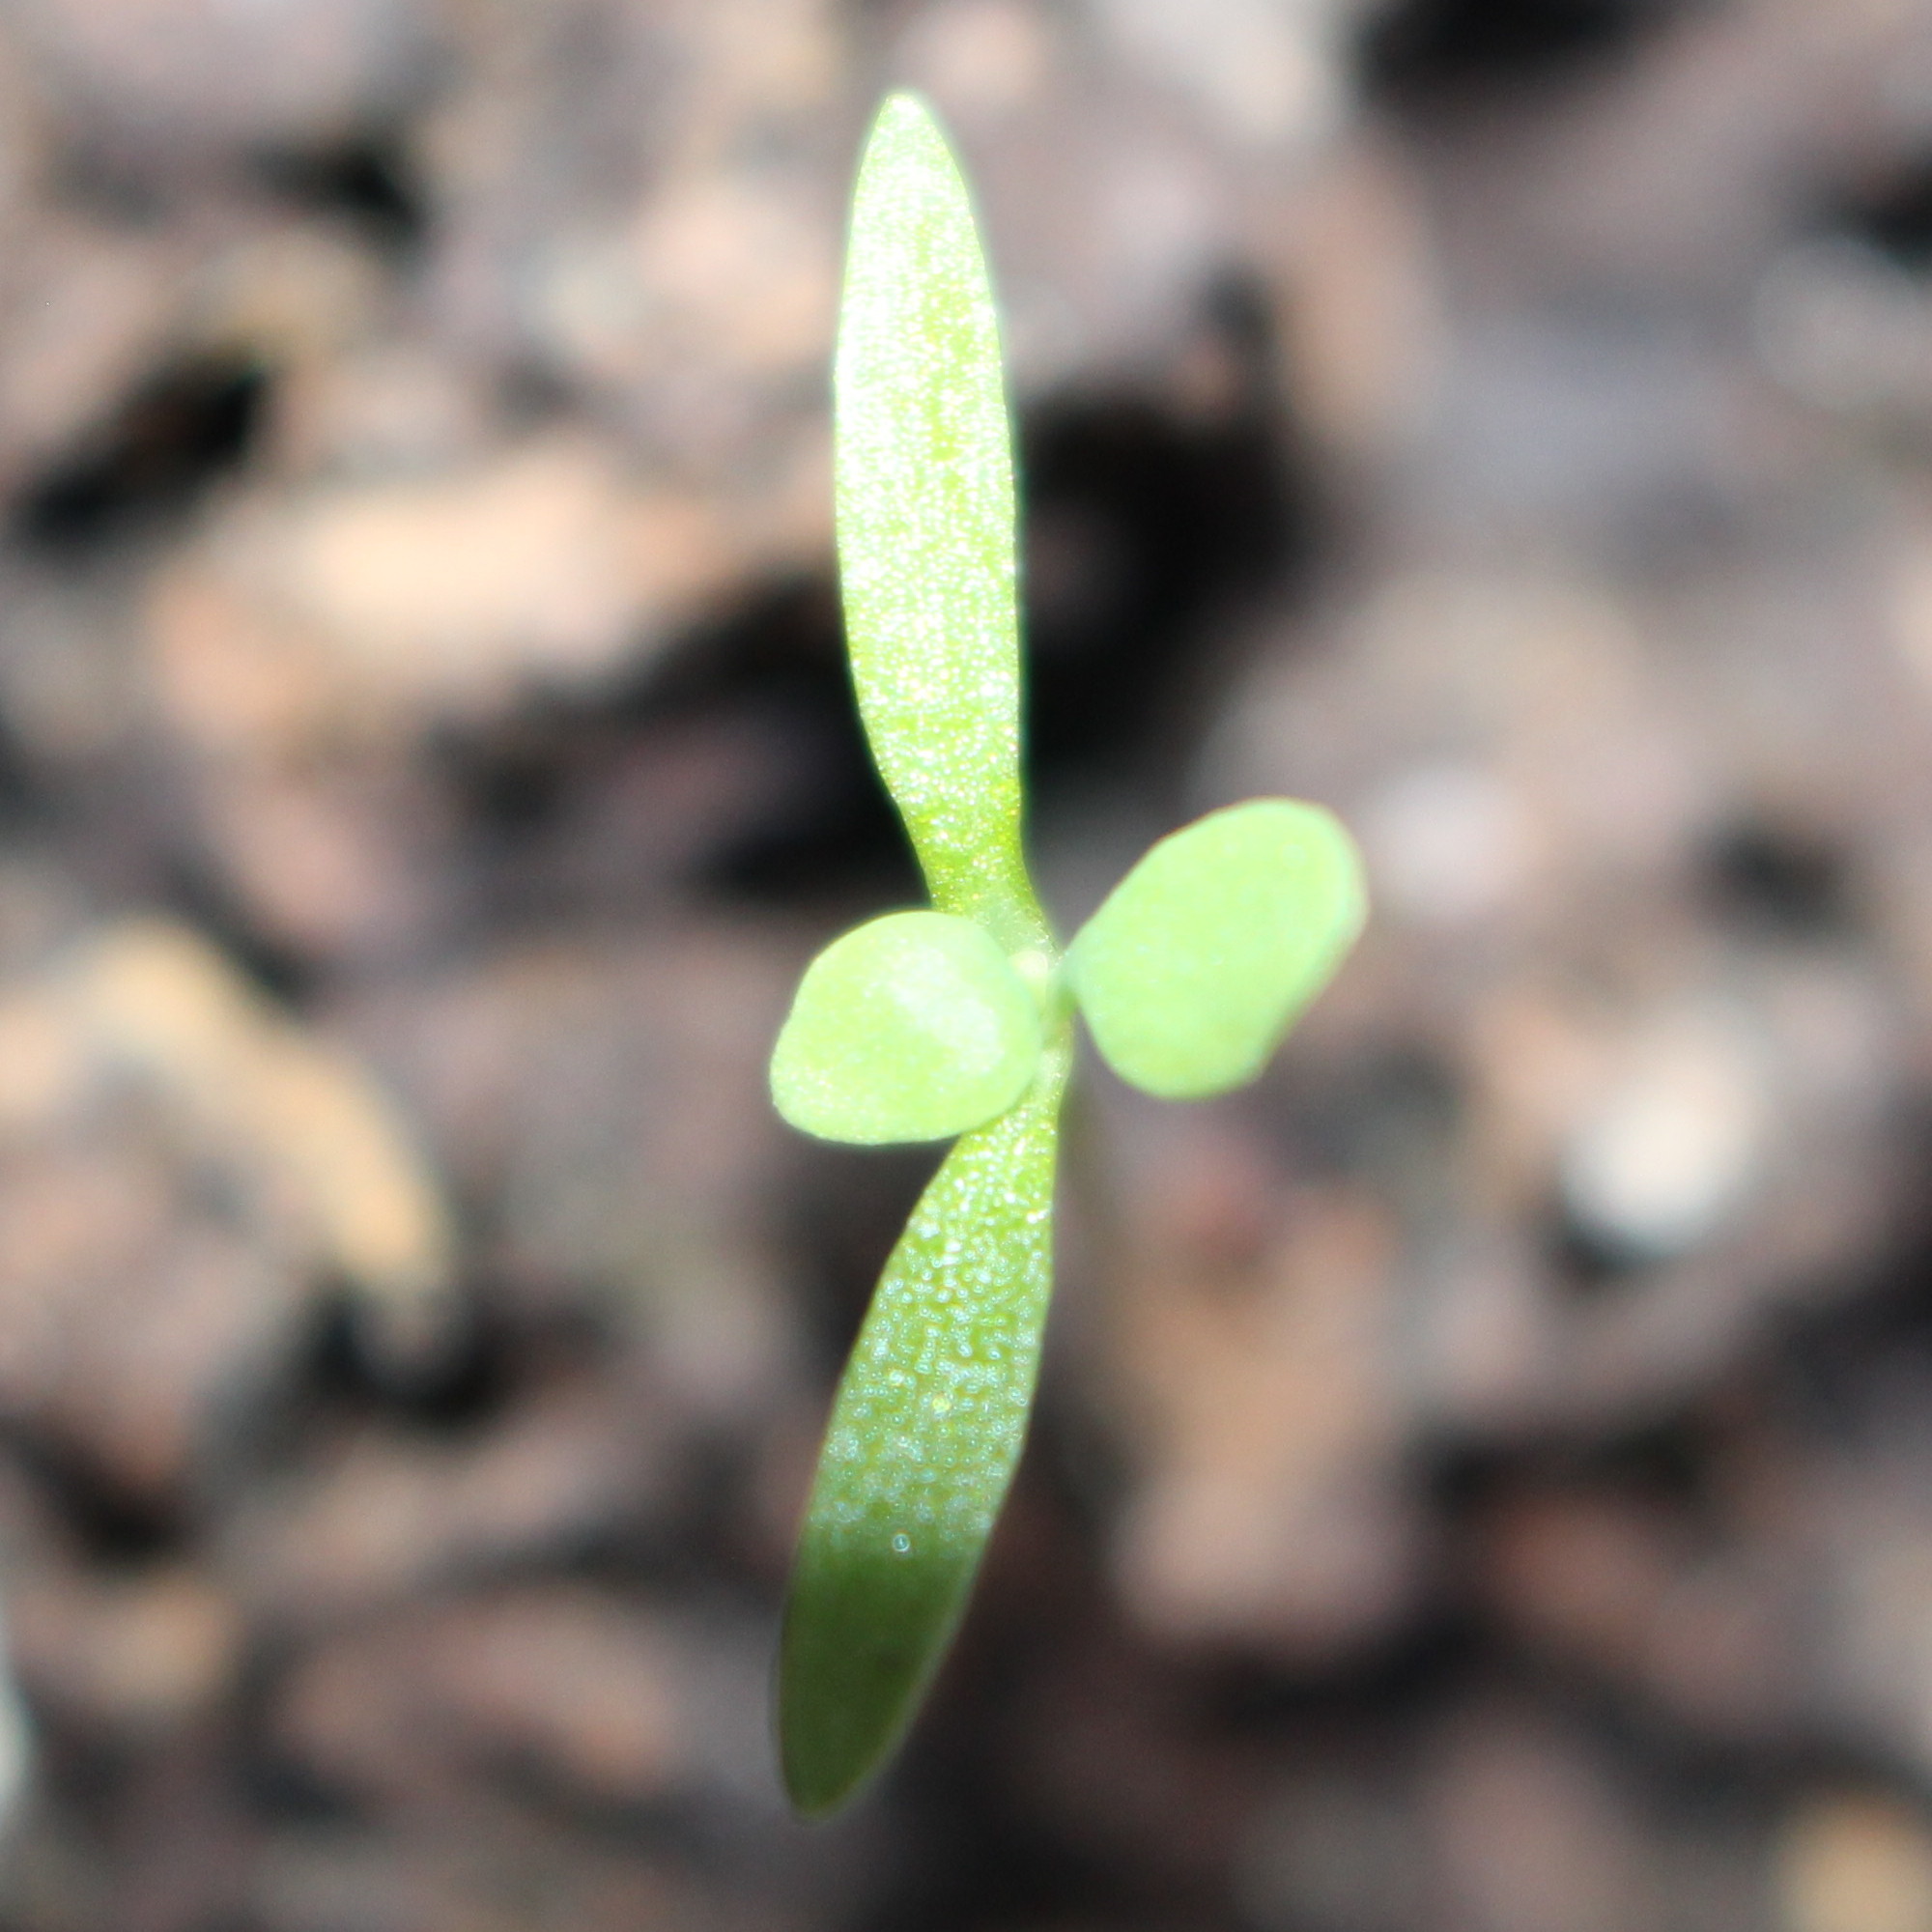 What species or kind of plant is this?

Papaver rhoeas
